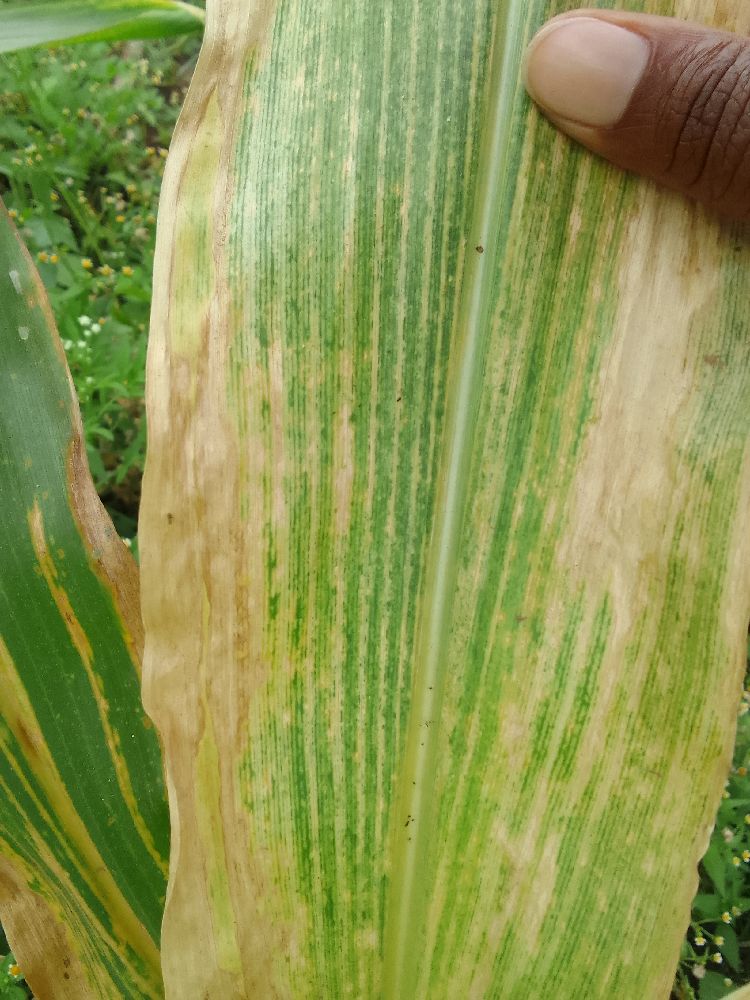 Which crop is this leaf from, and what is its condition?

maize, maize lethal necrosis
